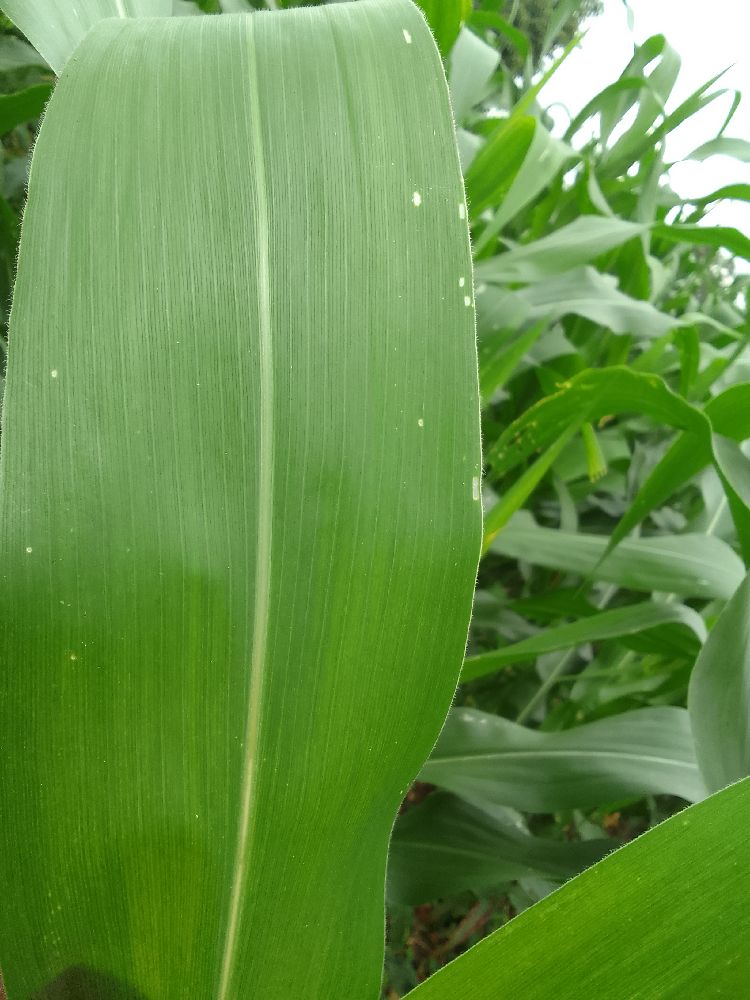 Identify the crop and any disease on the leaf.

maize, healthy
